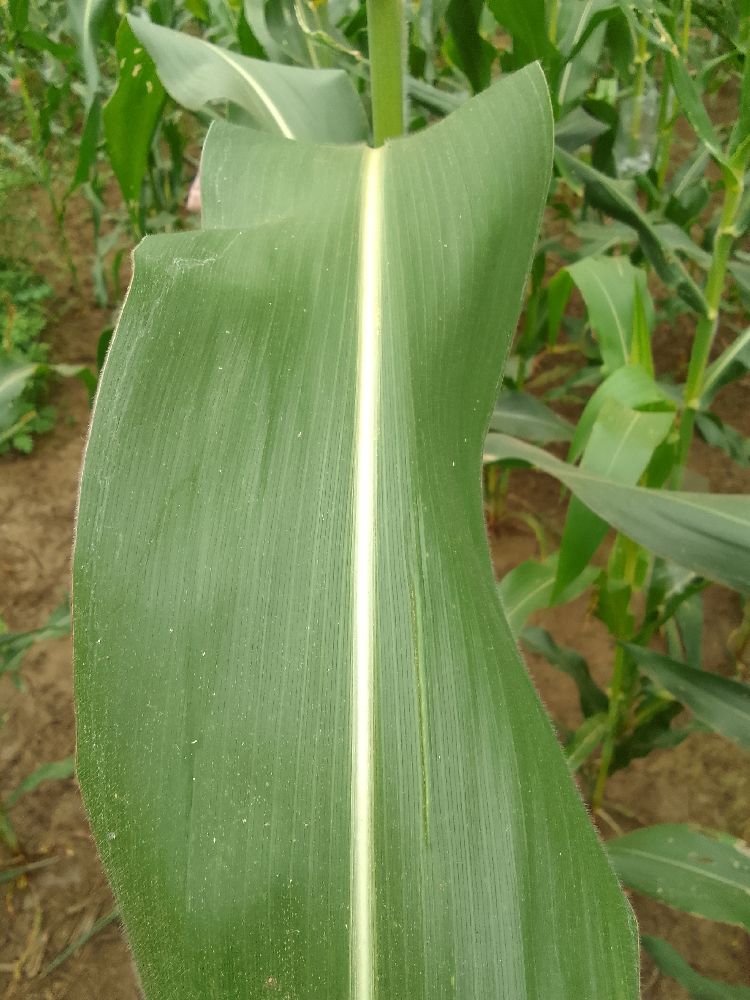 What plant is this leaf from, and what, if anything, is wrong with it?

maize, healthy
